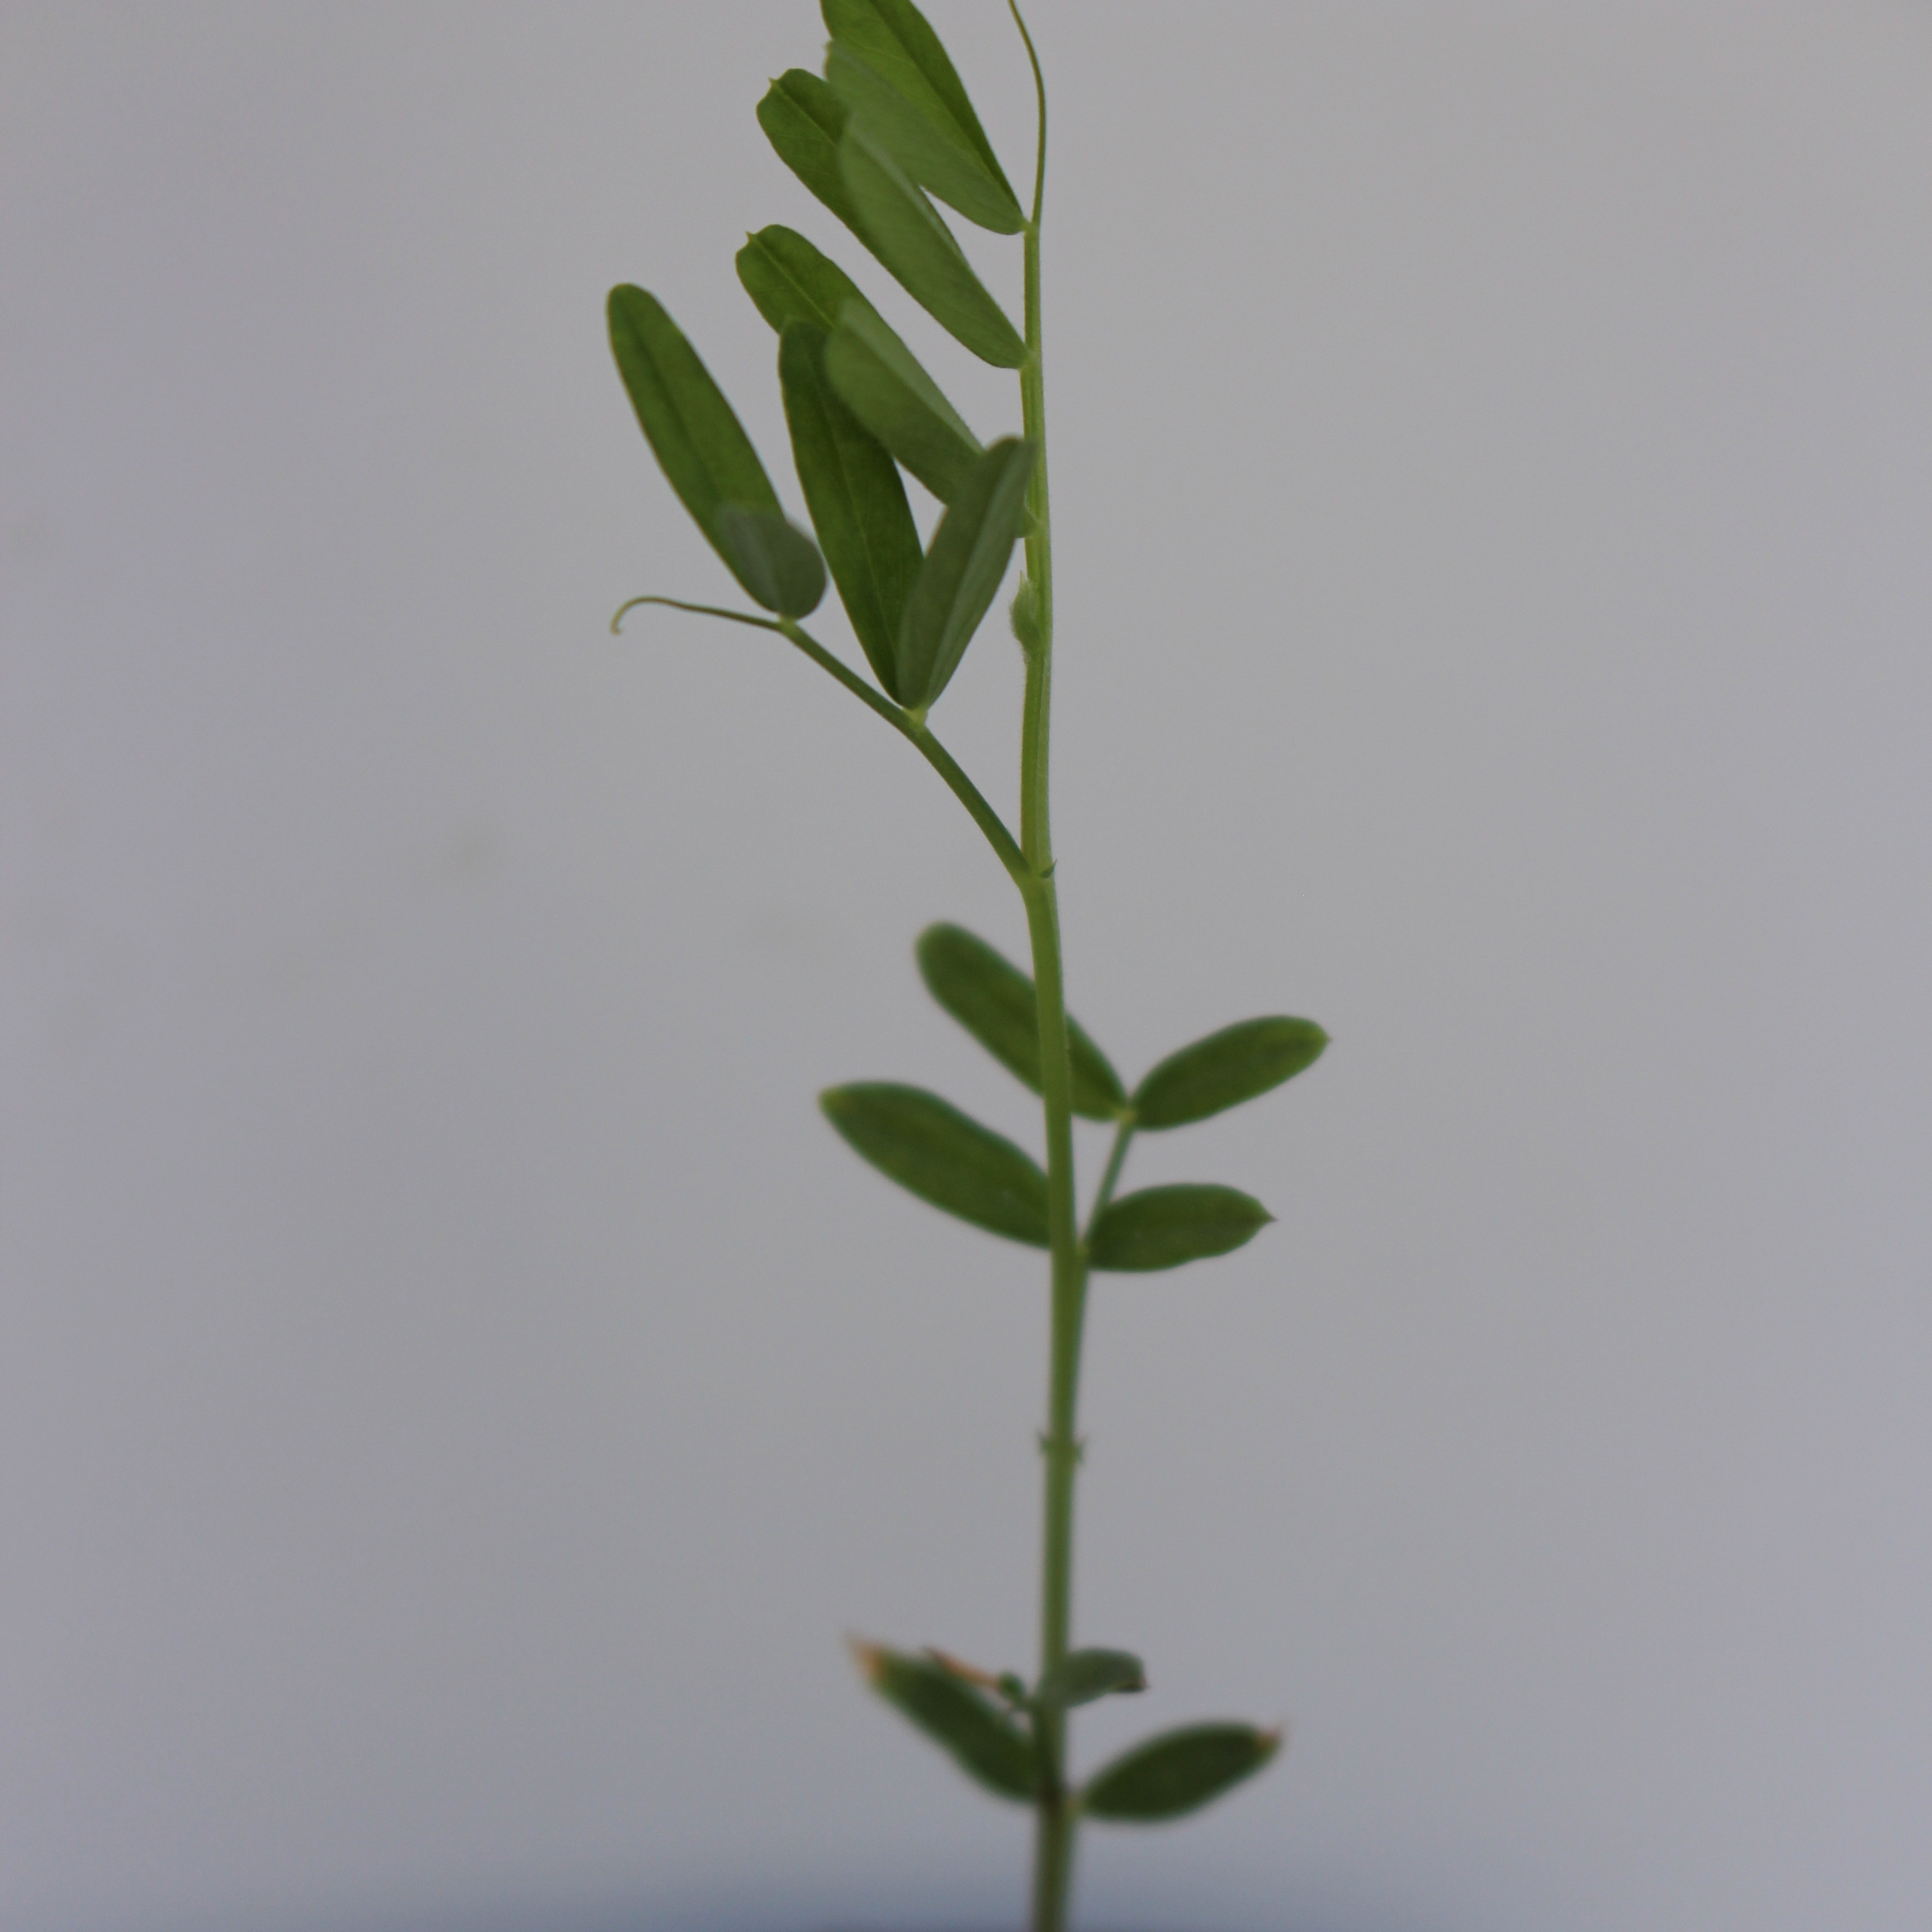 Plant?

Vicia sativa
